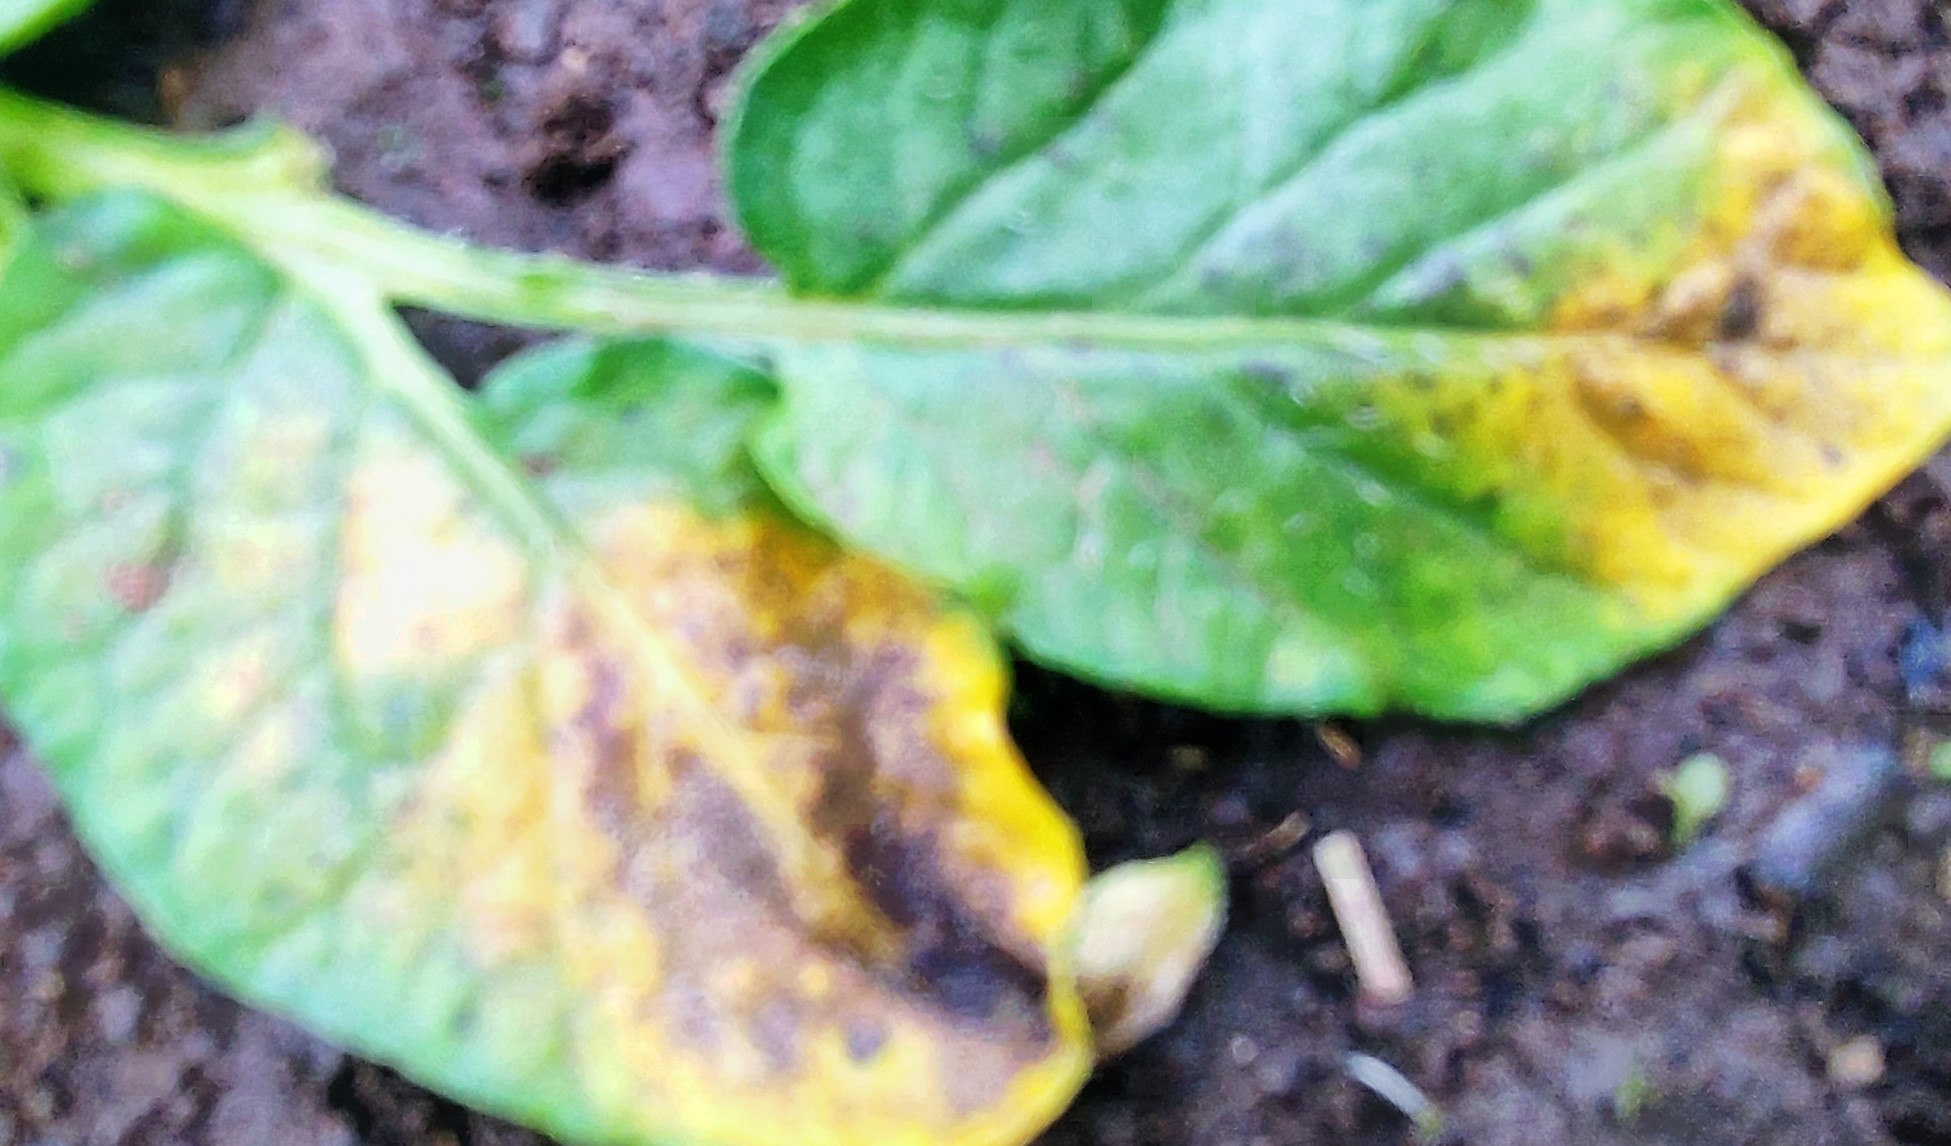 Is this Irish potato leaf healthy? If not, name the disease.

late blight
